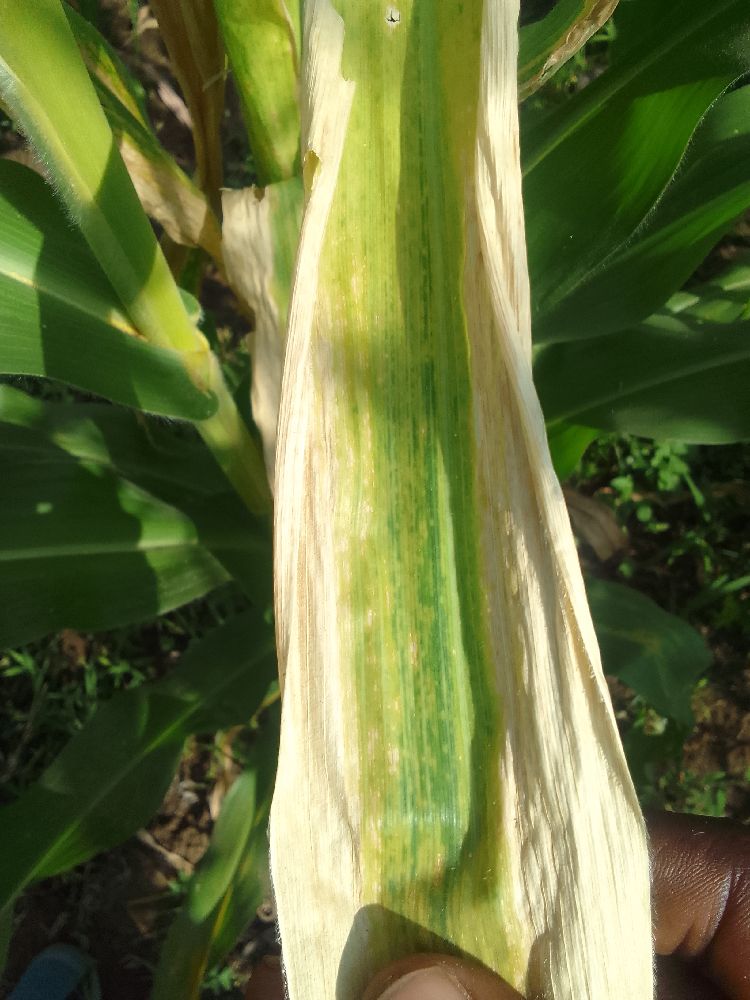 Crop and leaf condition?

maize, maize lethal necrosis
